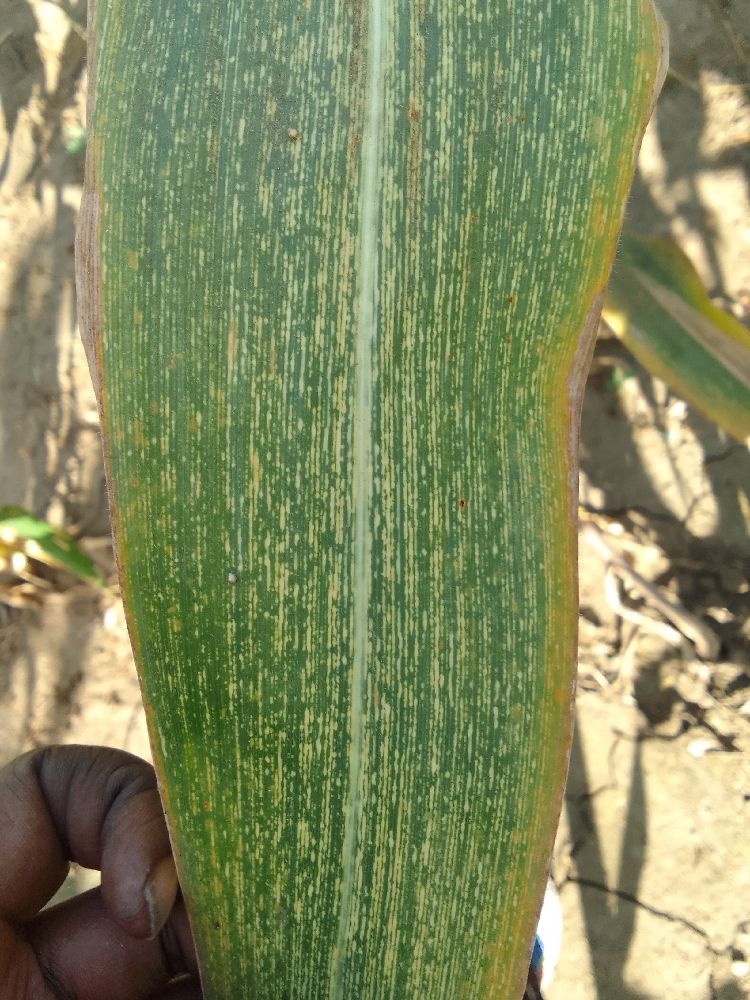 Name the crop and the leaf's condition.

maize, maize streak virus
